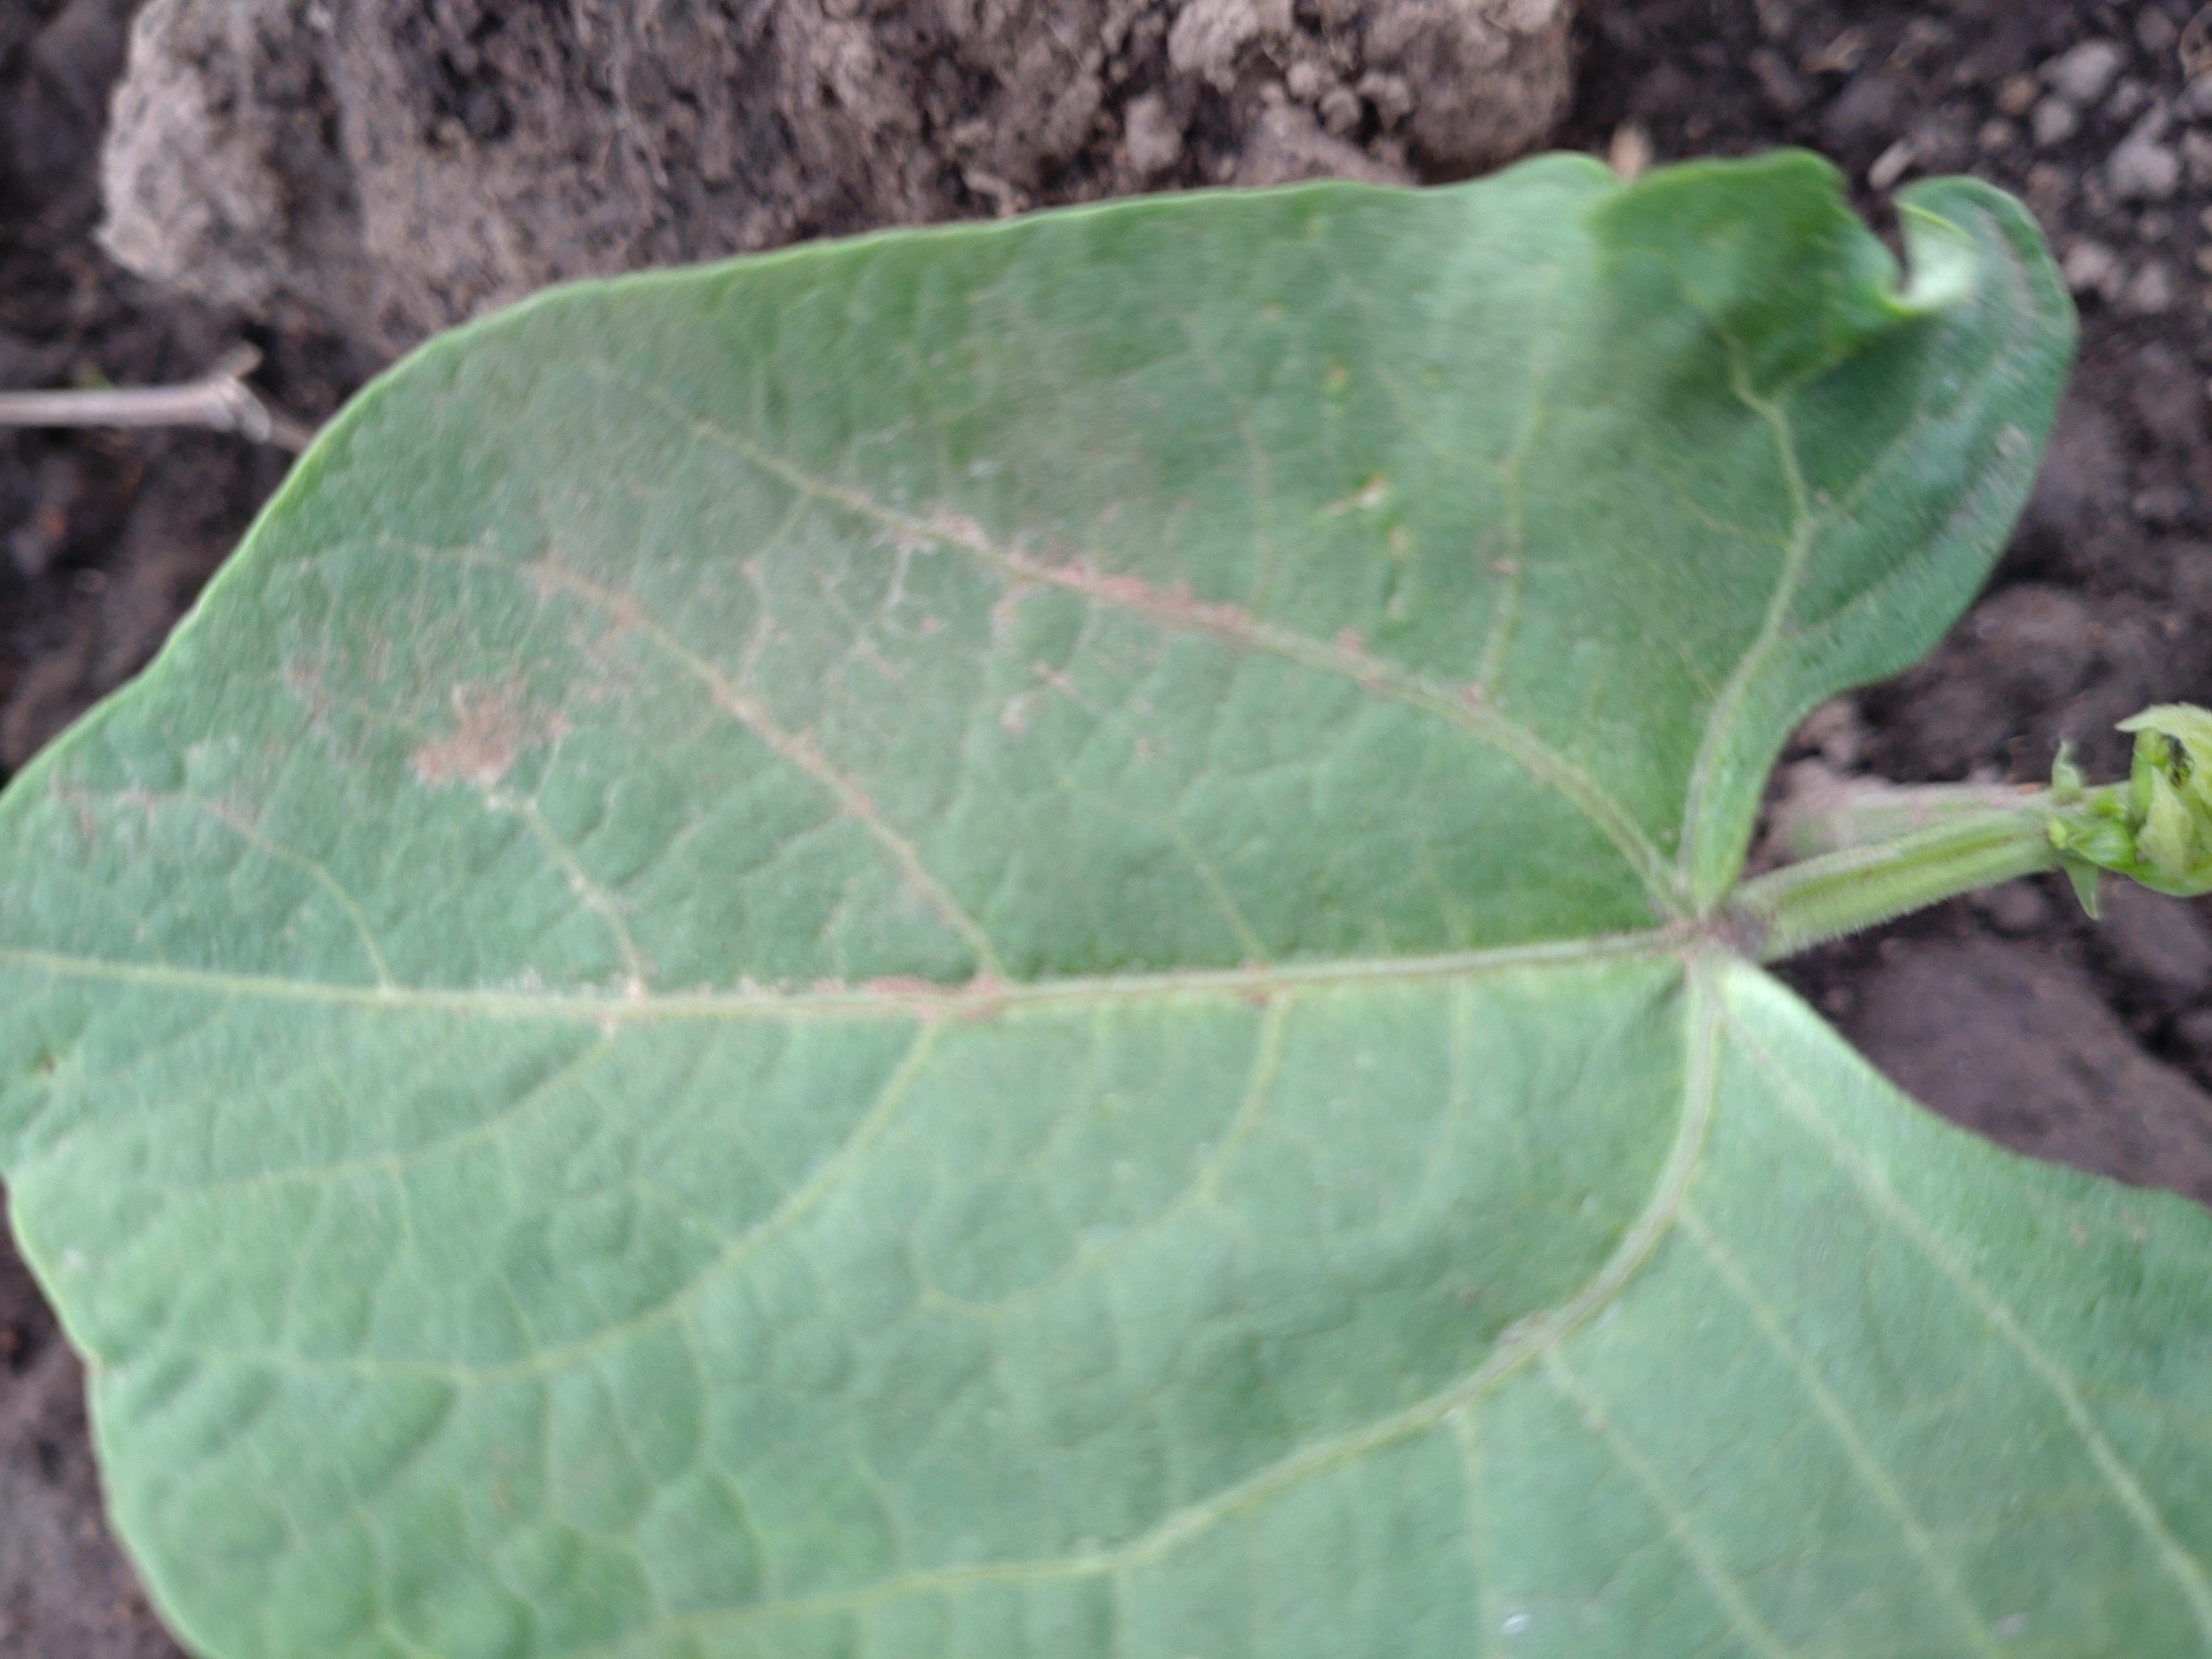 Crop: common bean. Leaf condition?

healthy
